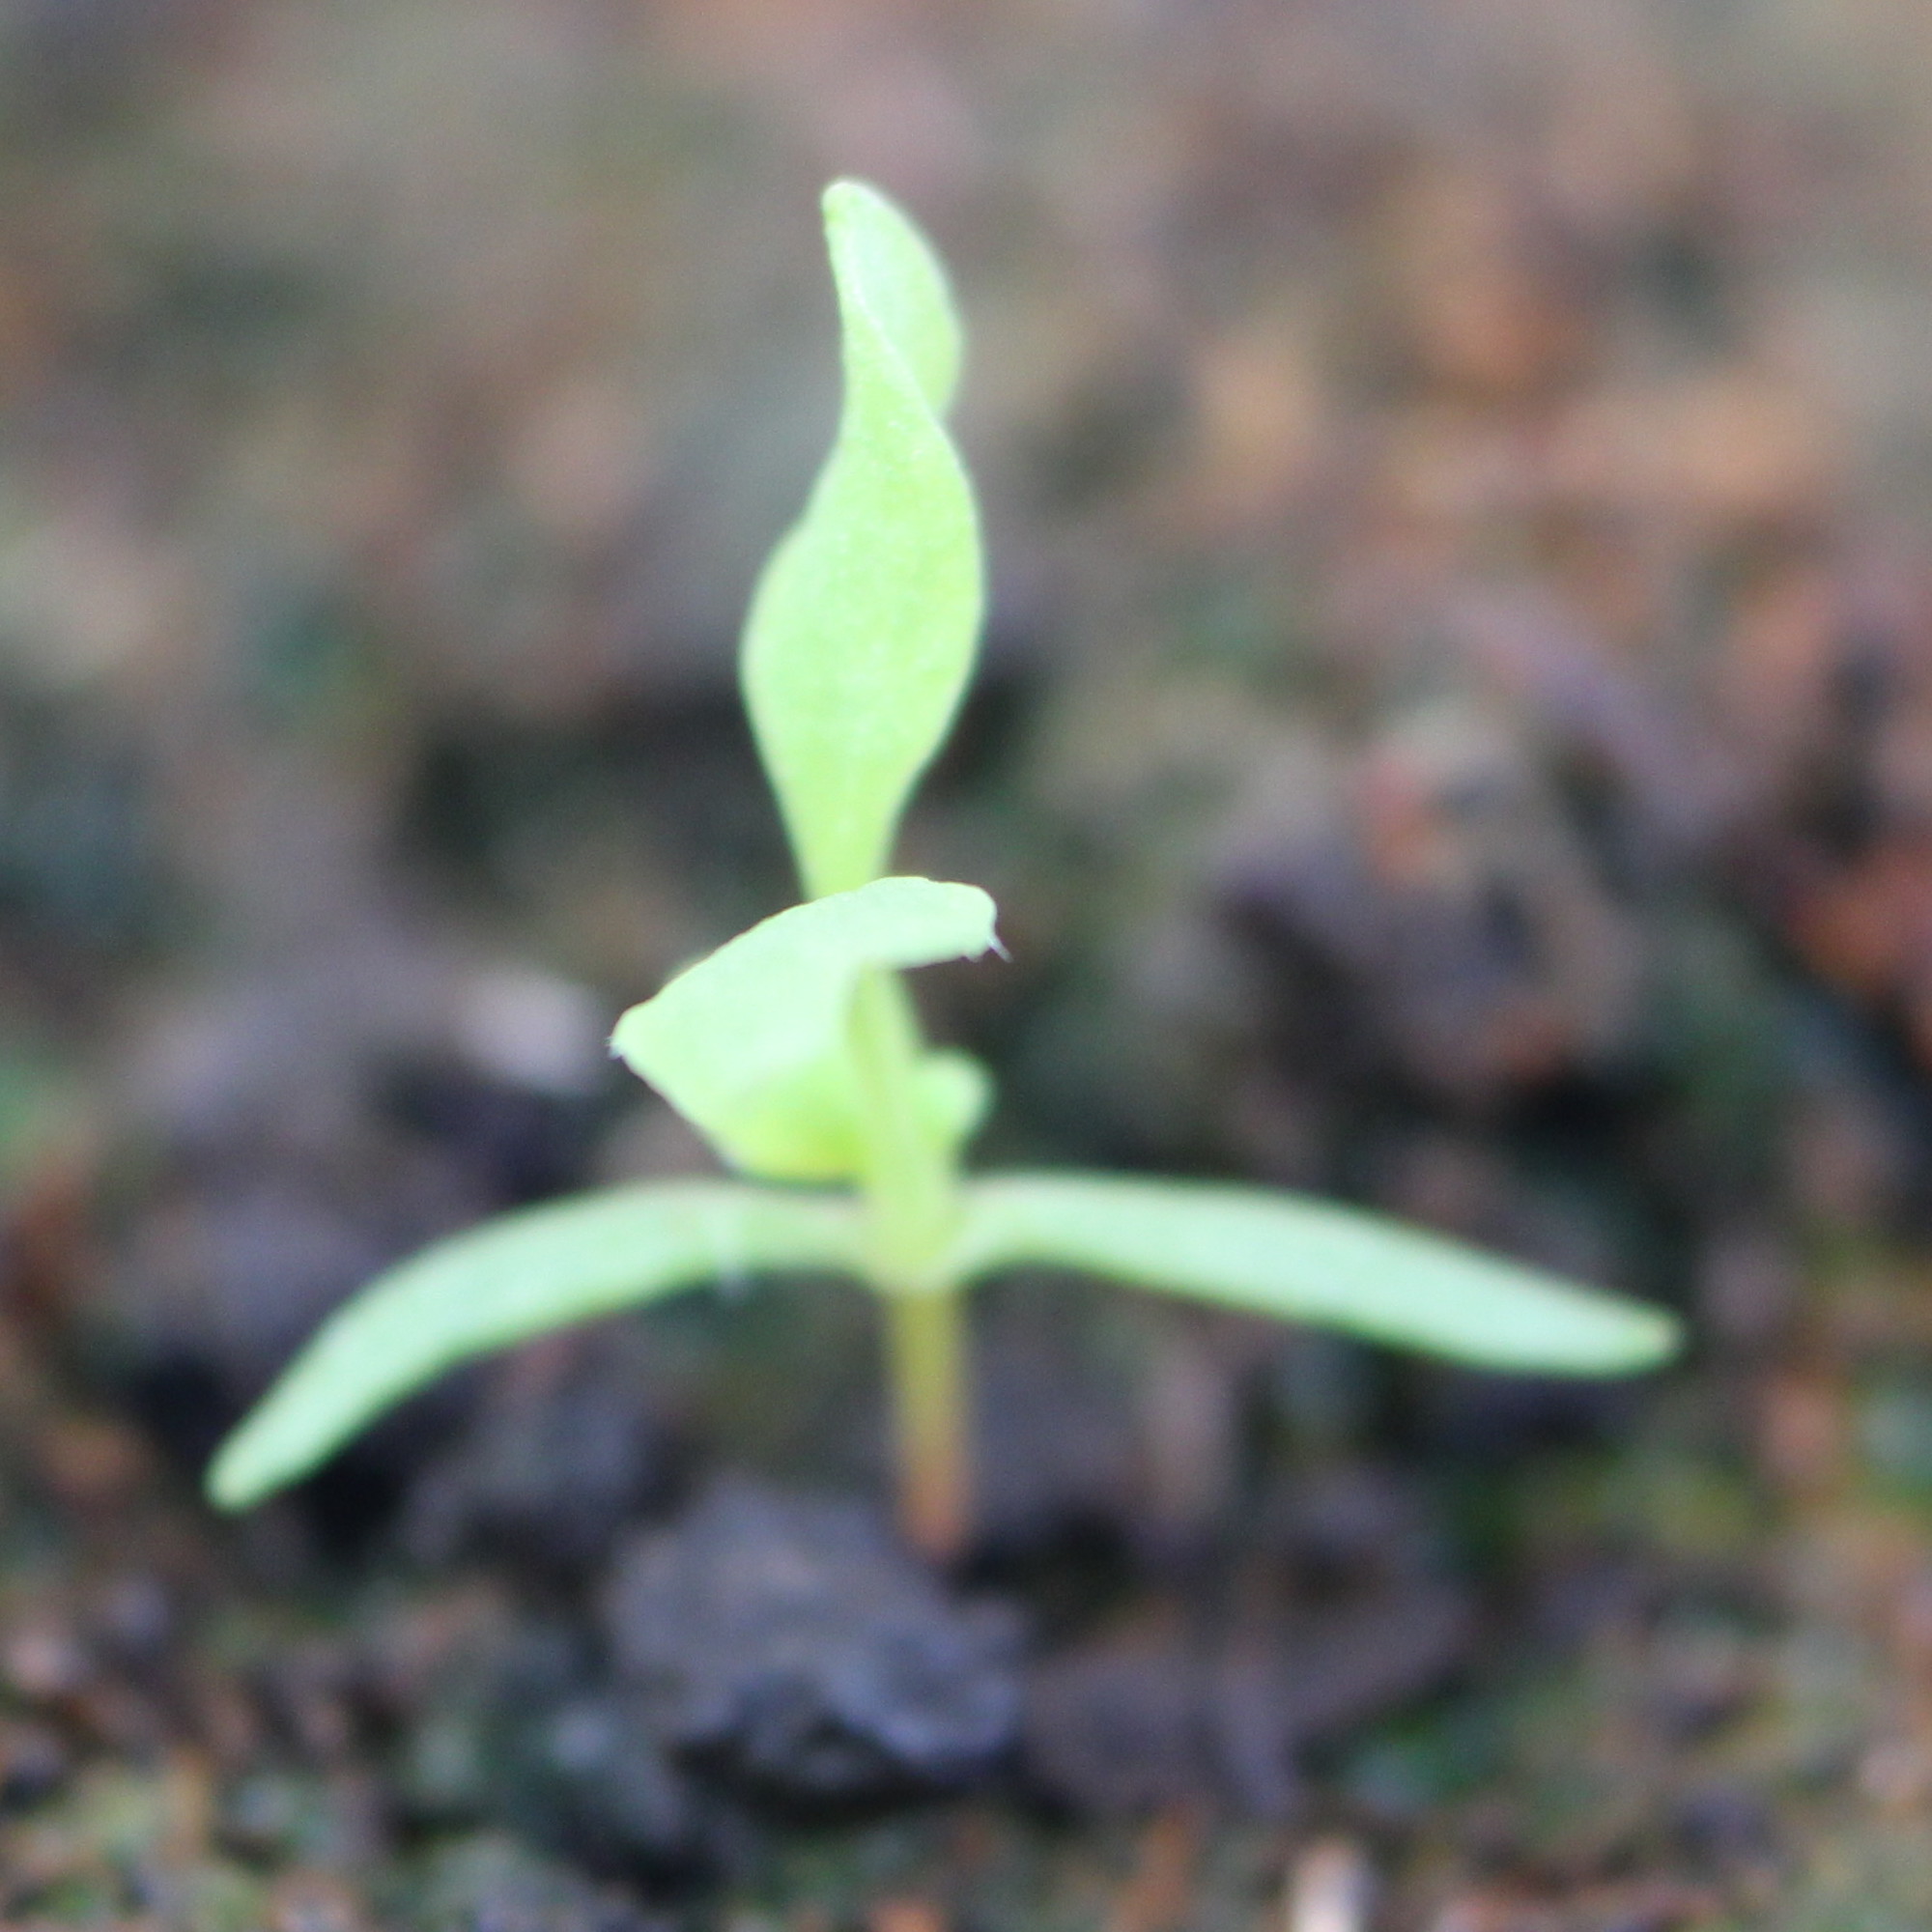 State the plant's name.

Papaver rhoeas
